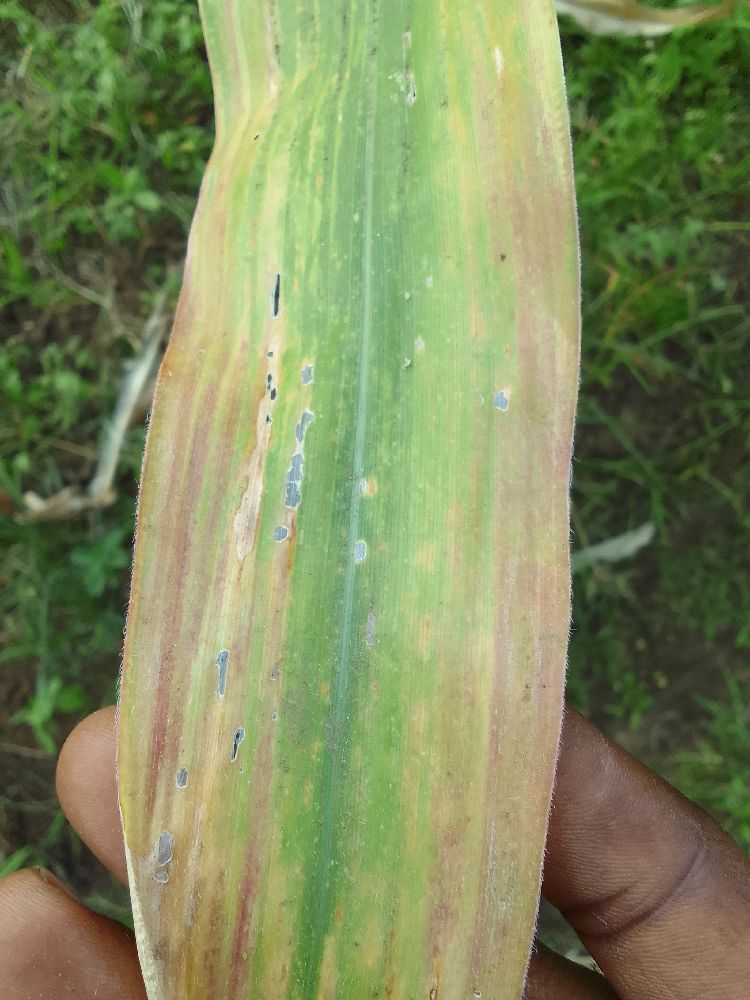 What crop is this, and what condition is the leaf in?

maize, maize lethal necrosis
